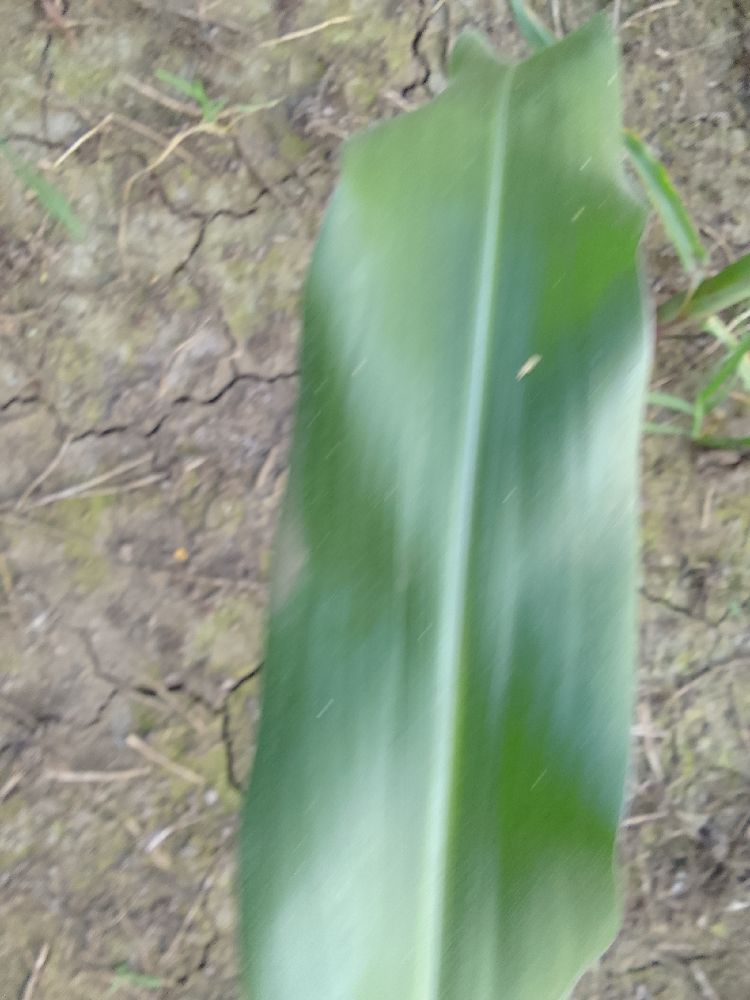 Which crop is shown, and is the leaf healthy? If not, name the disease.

maize, healthy
